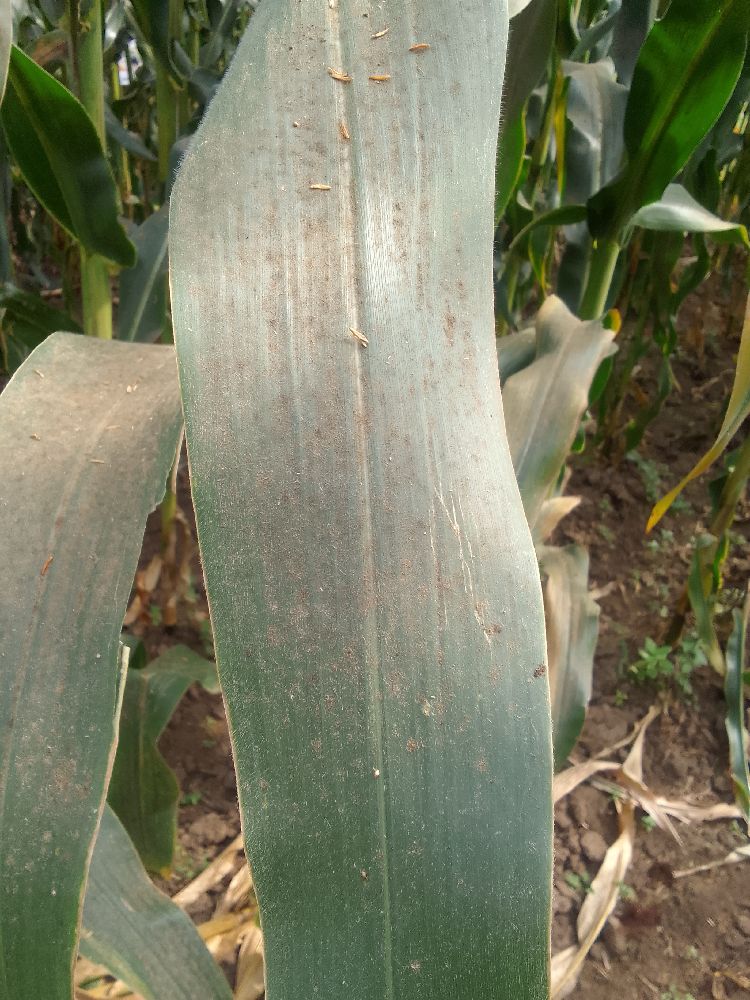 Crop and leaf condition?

maize, healthy
